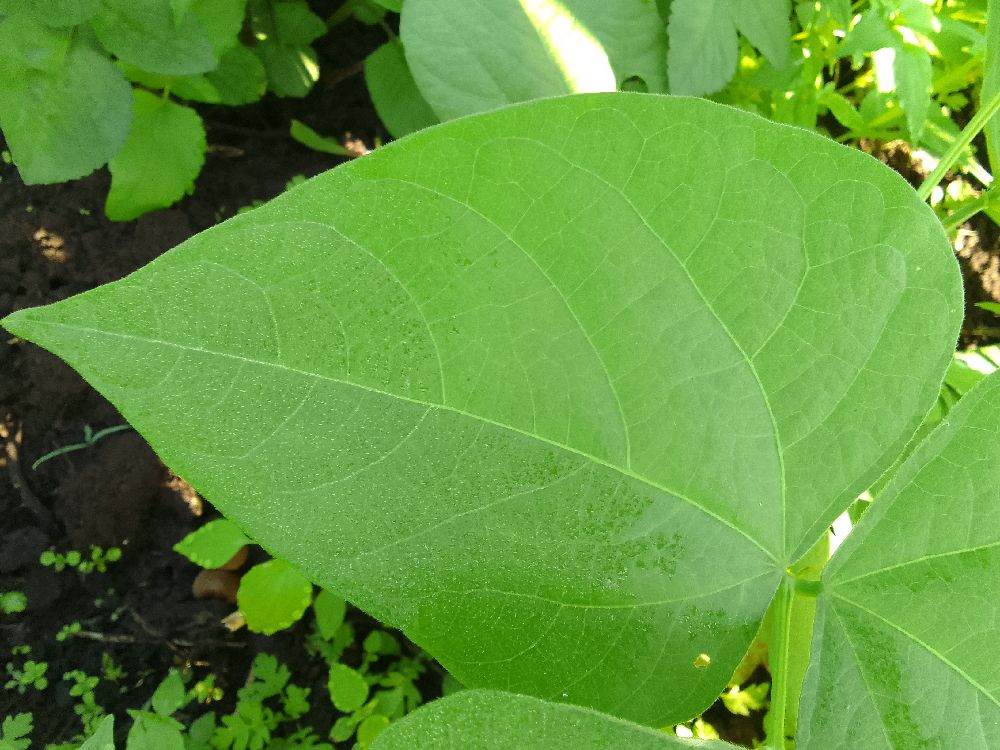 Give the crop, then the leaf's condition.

common bean, healthy
